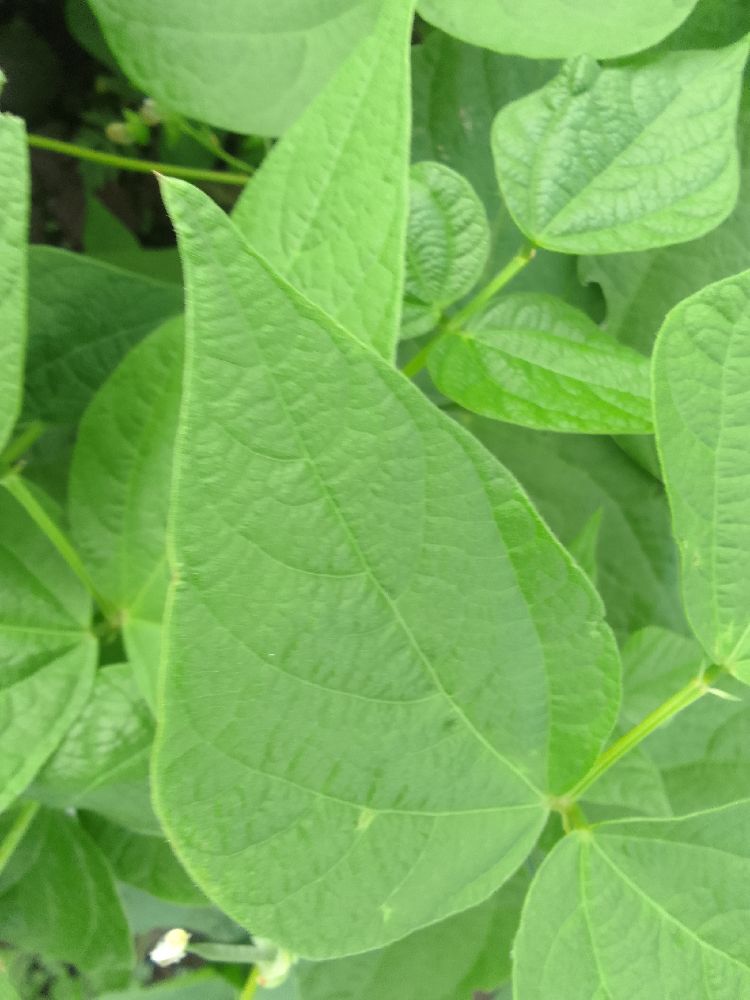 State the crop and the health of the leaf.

common bean, healthy
